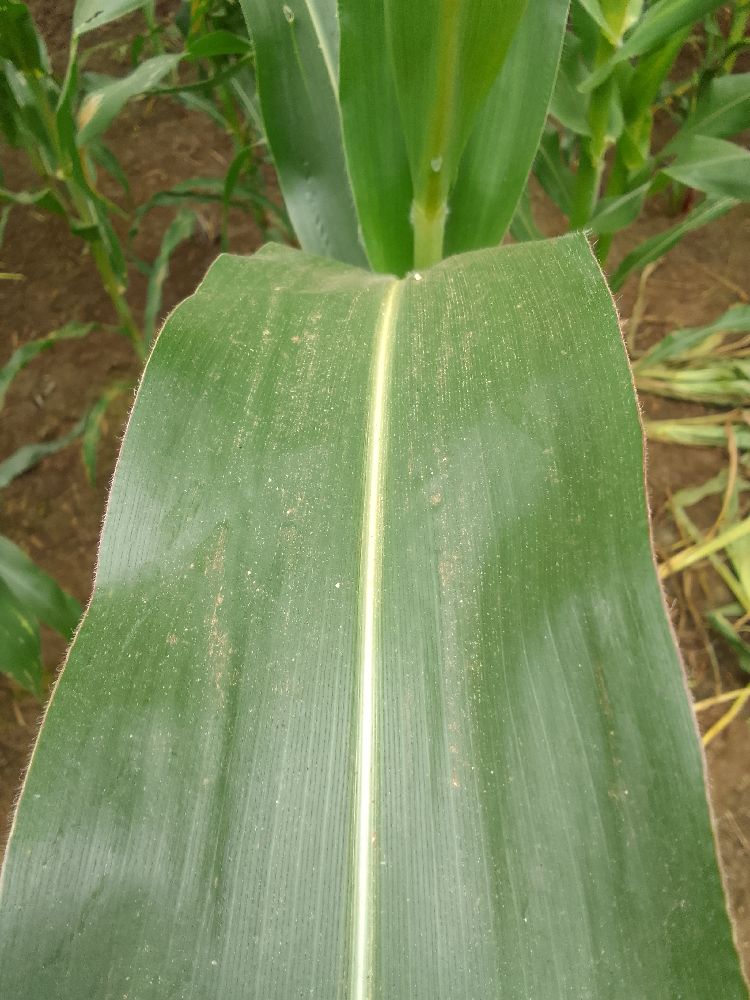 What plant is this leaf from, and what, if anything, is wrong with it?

maize, healthy
